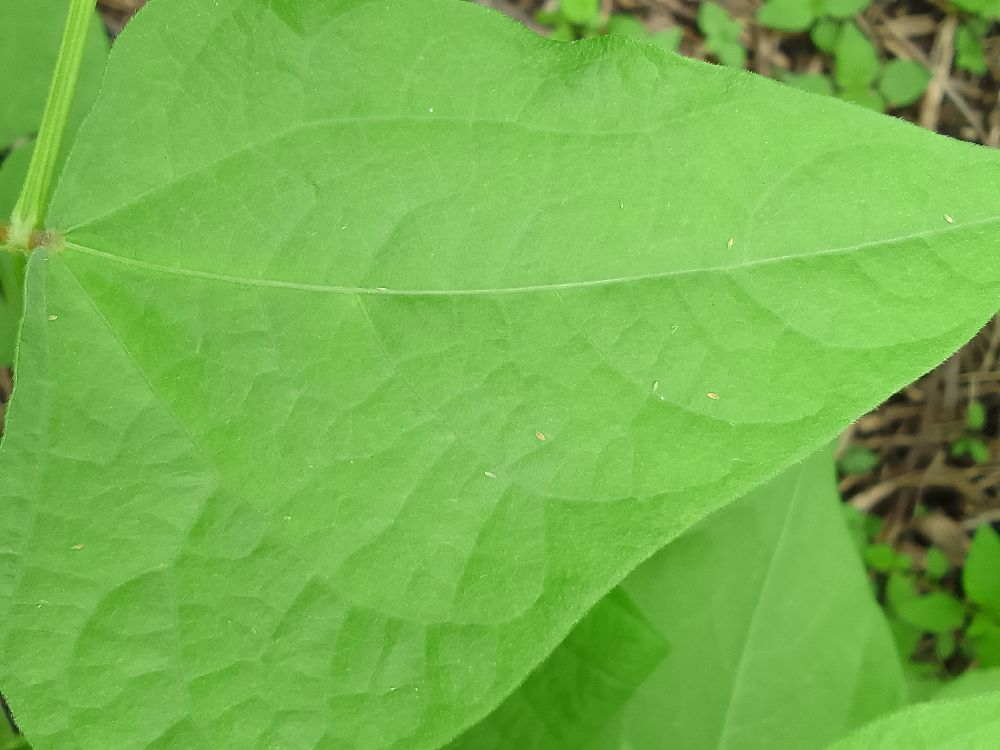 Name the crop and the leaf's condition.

common bean, healthy
